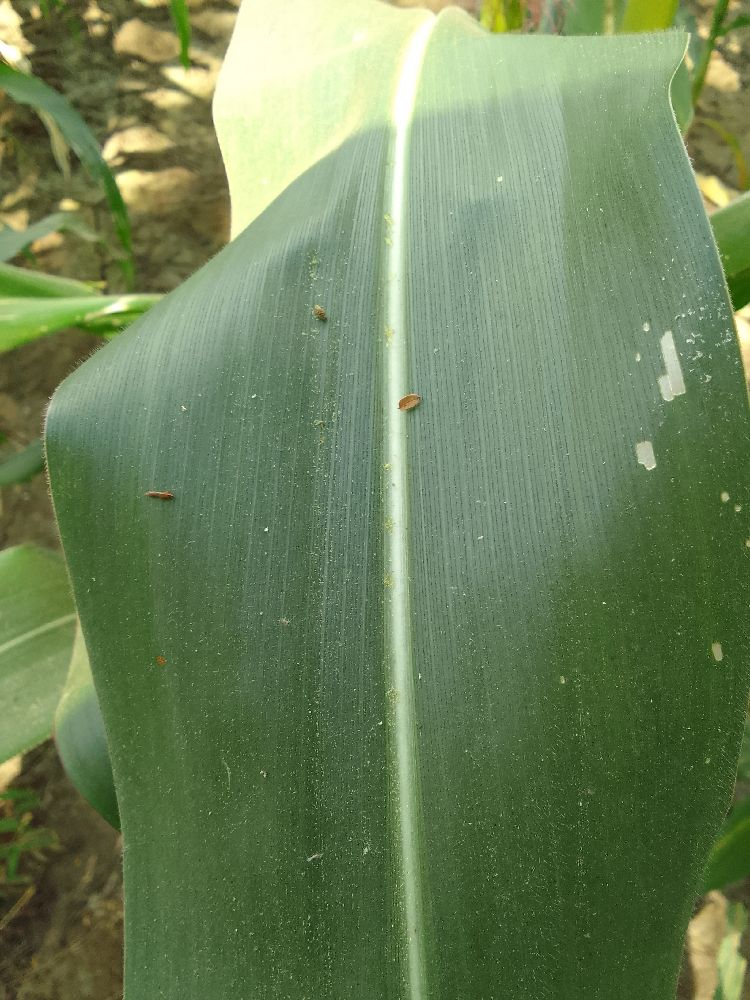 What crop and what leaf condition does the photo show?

maize, healthy
